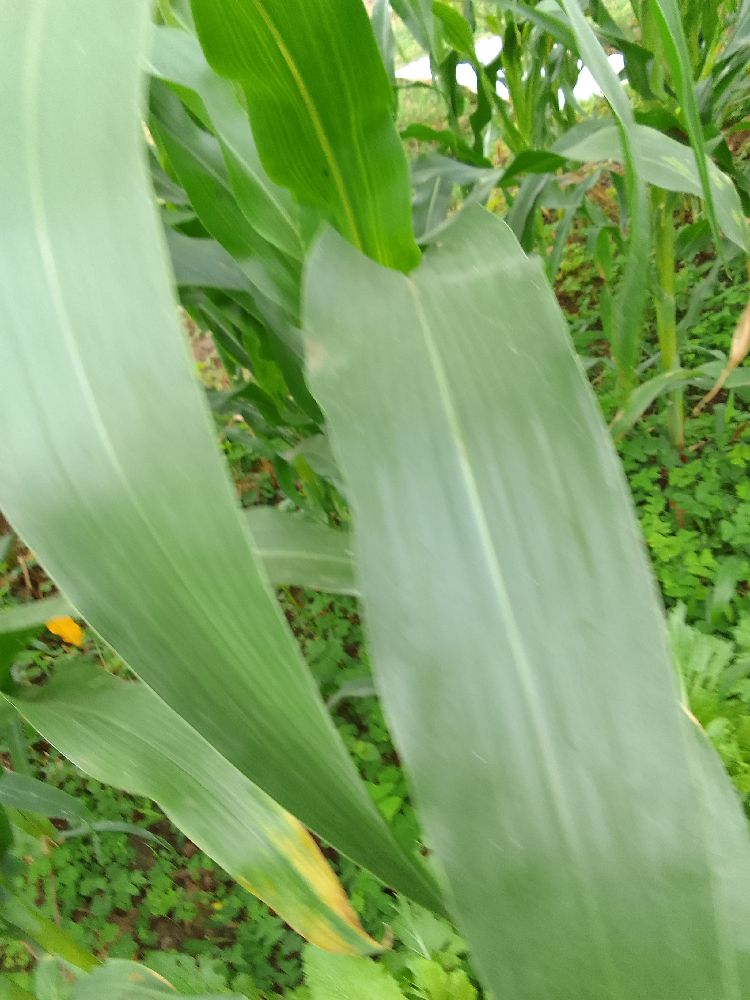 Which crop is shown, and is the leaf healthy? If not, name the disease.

maize, healthy
